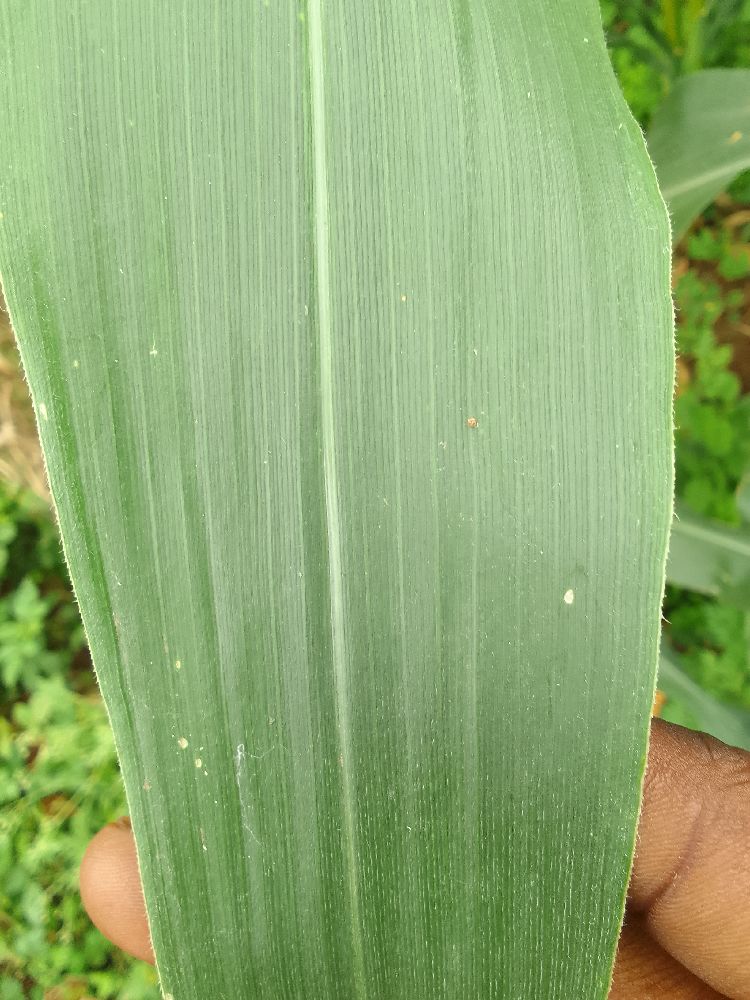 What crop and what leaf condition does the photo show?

maize, healthy
